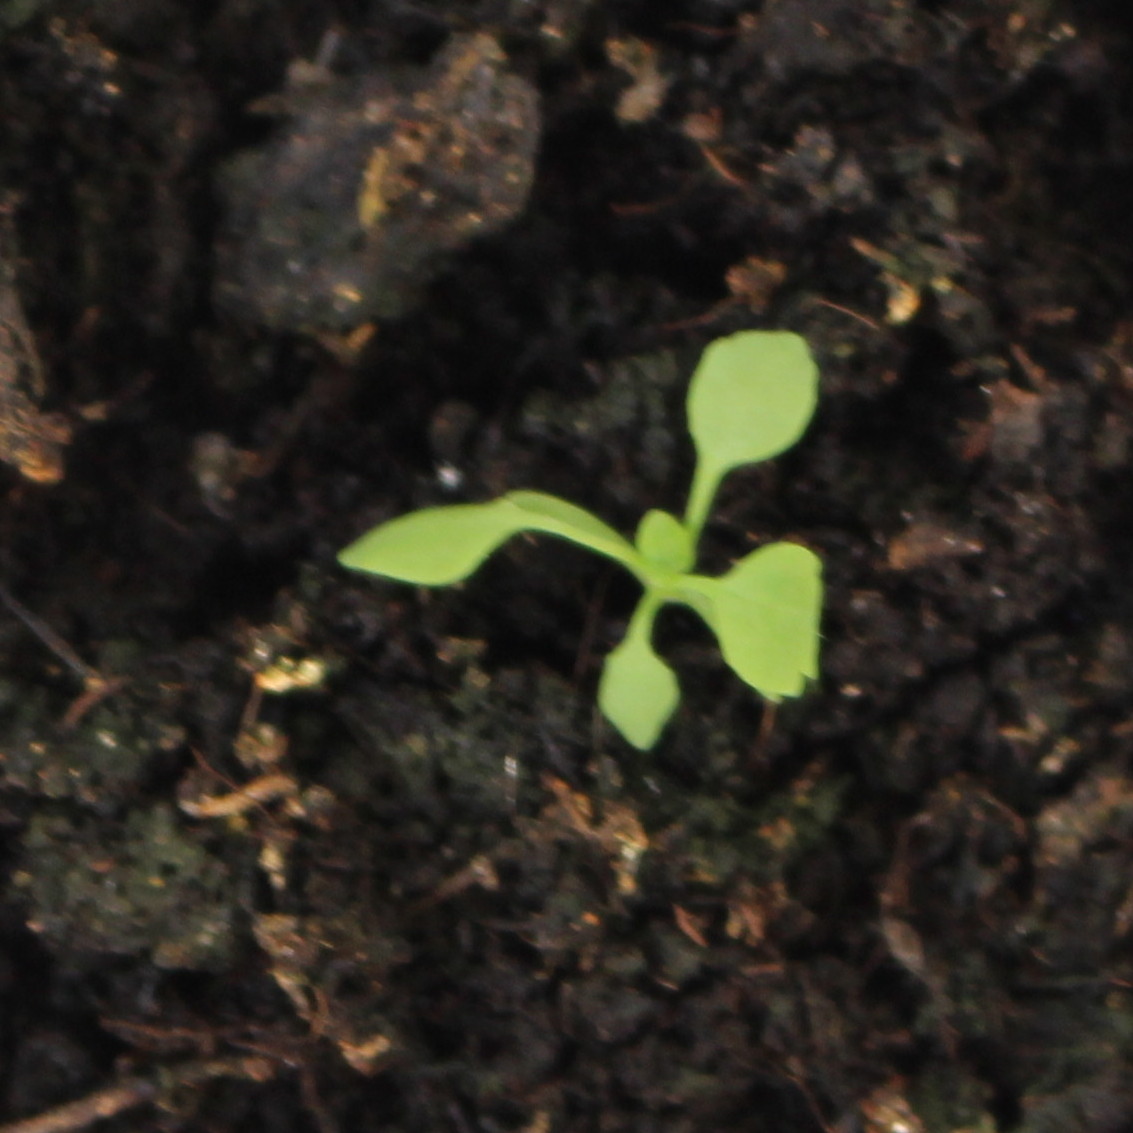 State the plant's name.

Papaver rhoeas
